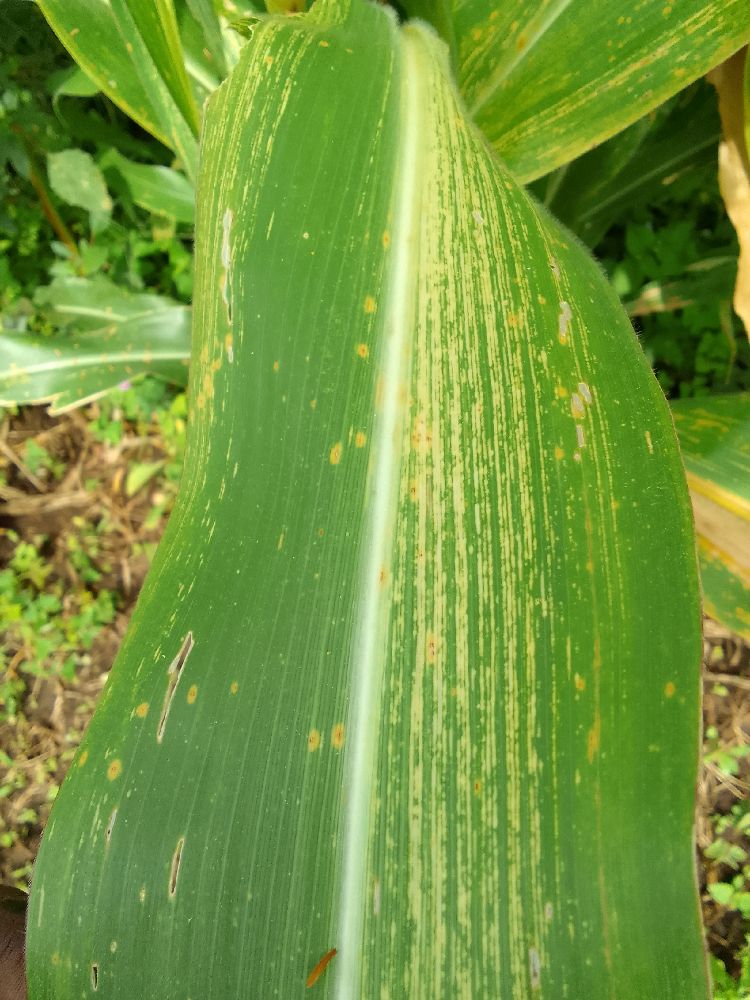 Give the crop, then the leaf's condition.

maize, maize streak virus
